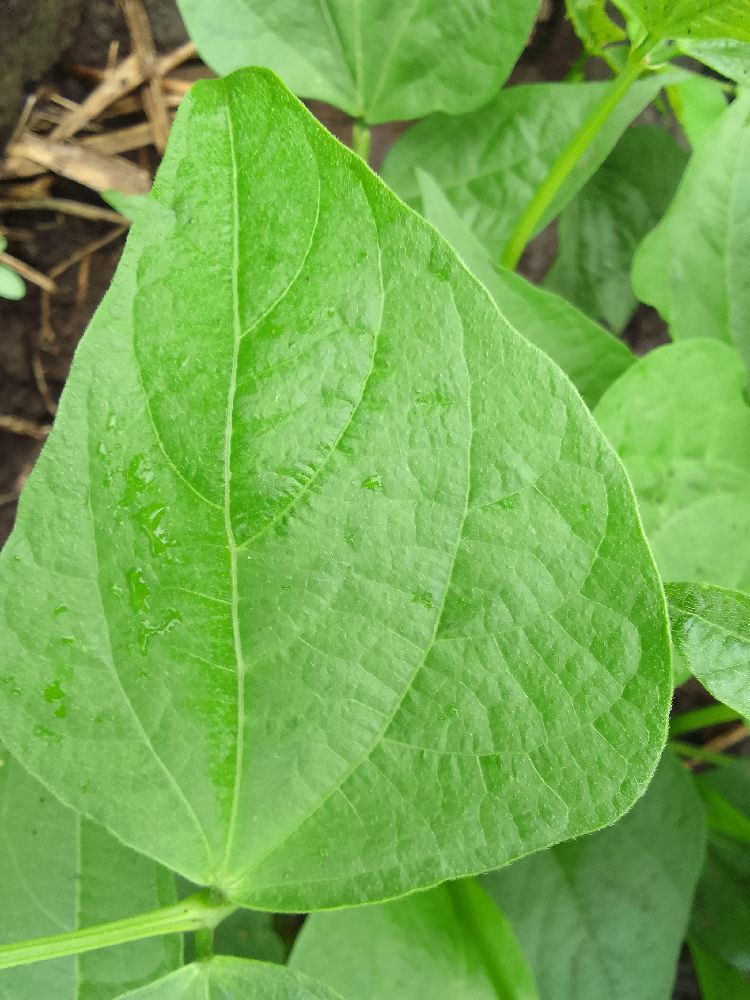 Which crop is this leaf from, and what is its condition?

common bean, healthy
